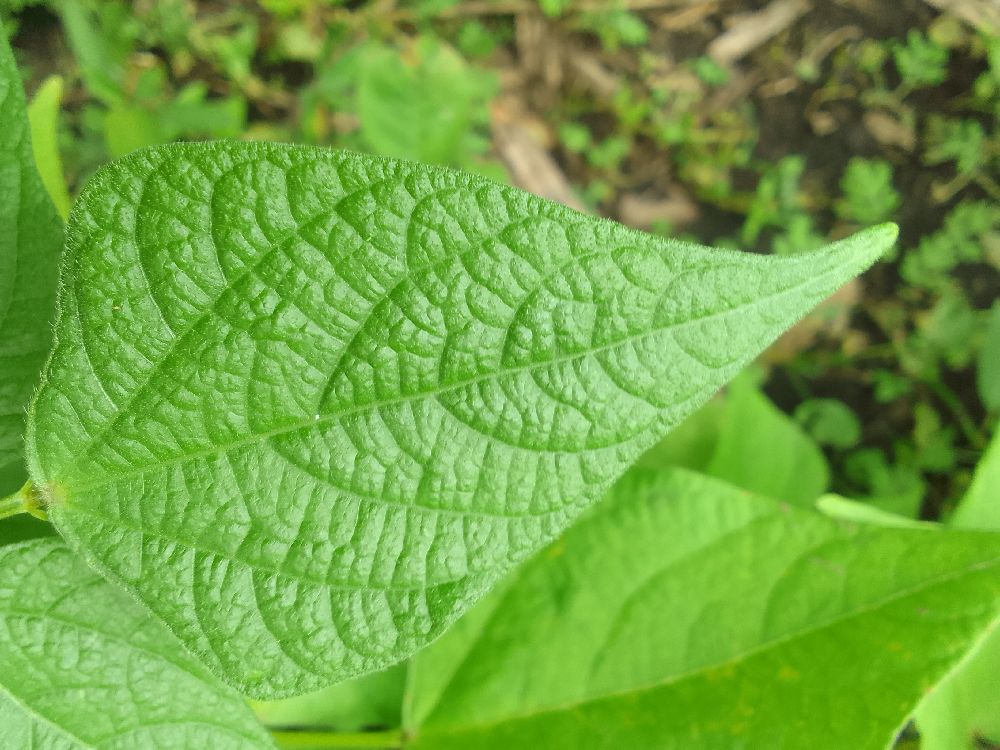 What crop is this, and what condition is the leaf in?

common bean, healthy
